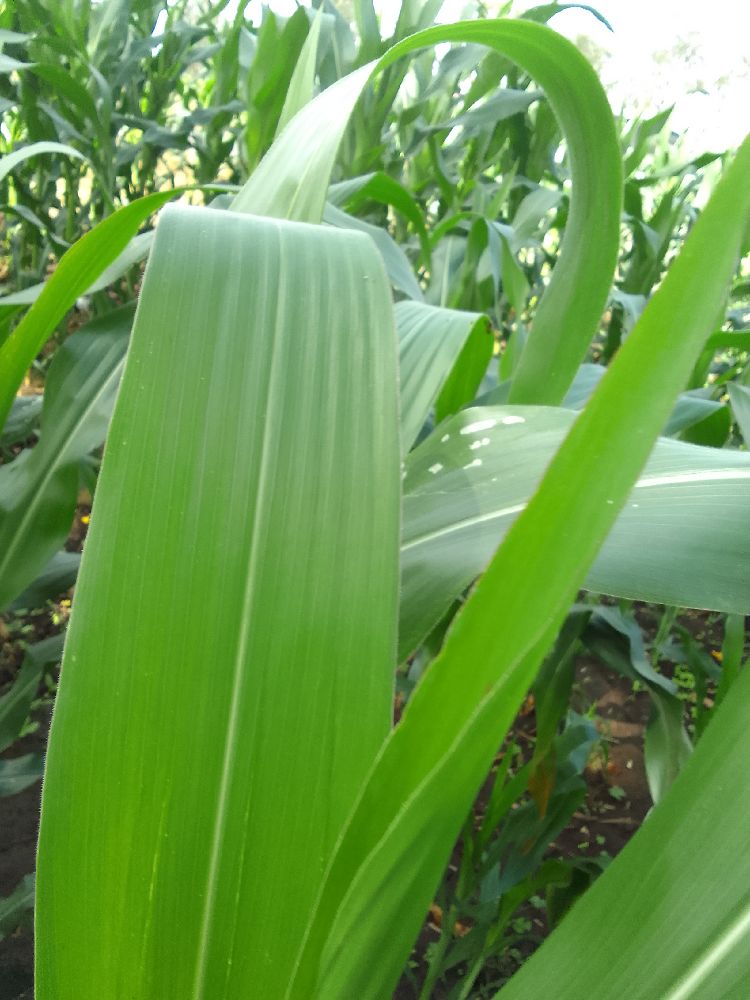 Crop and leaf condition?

maize, healthy
